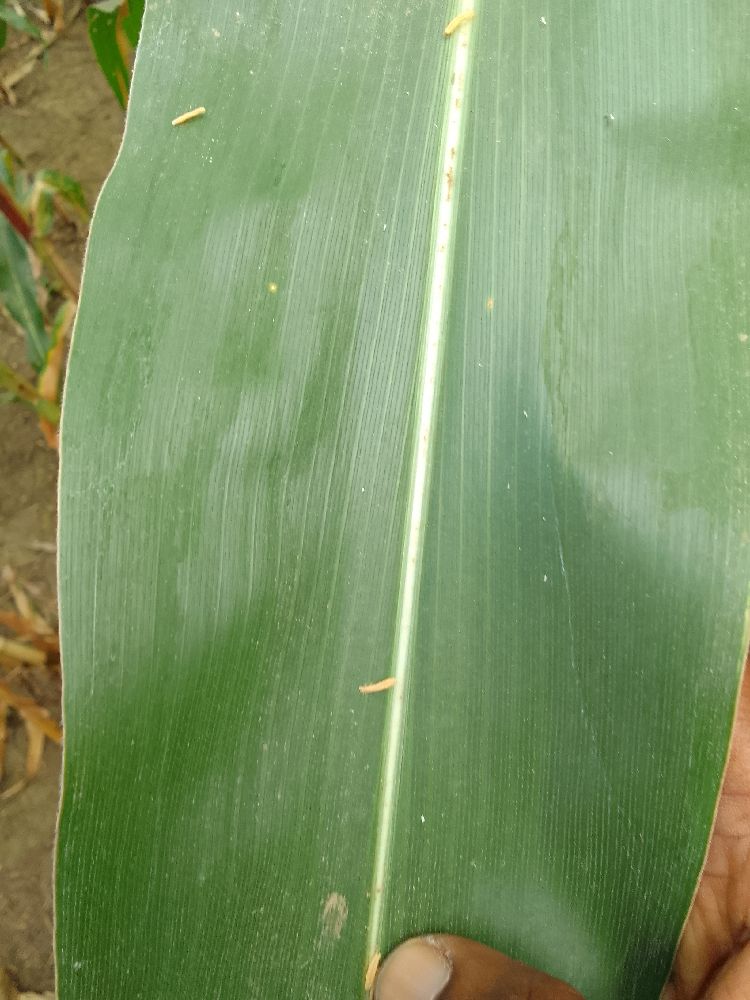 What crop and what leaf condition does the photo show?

maize, healthy
